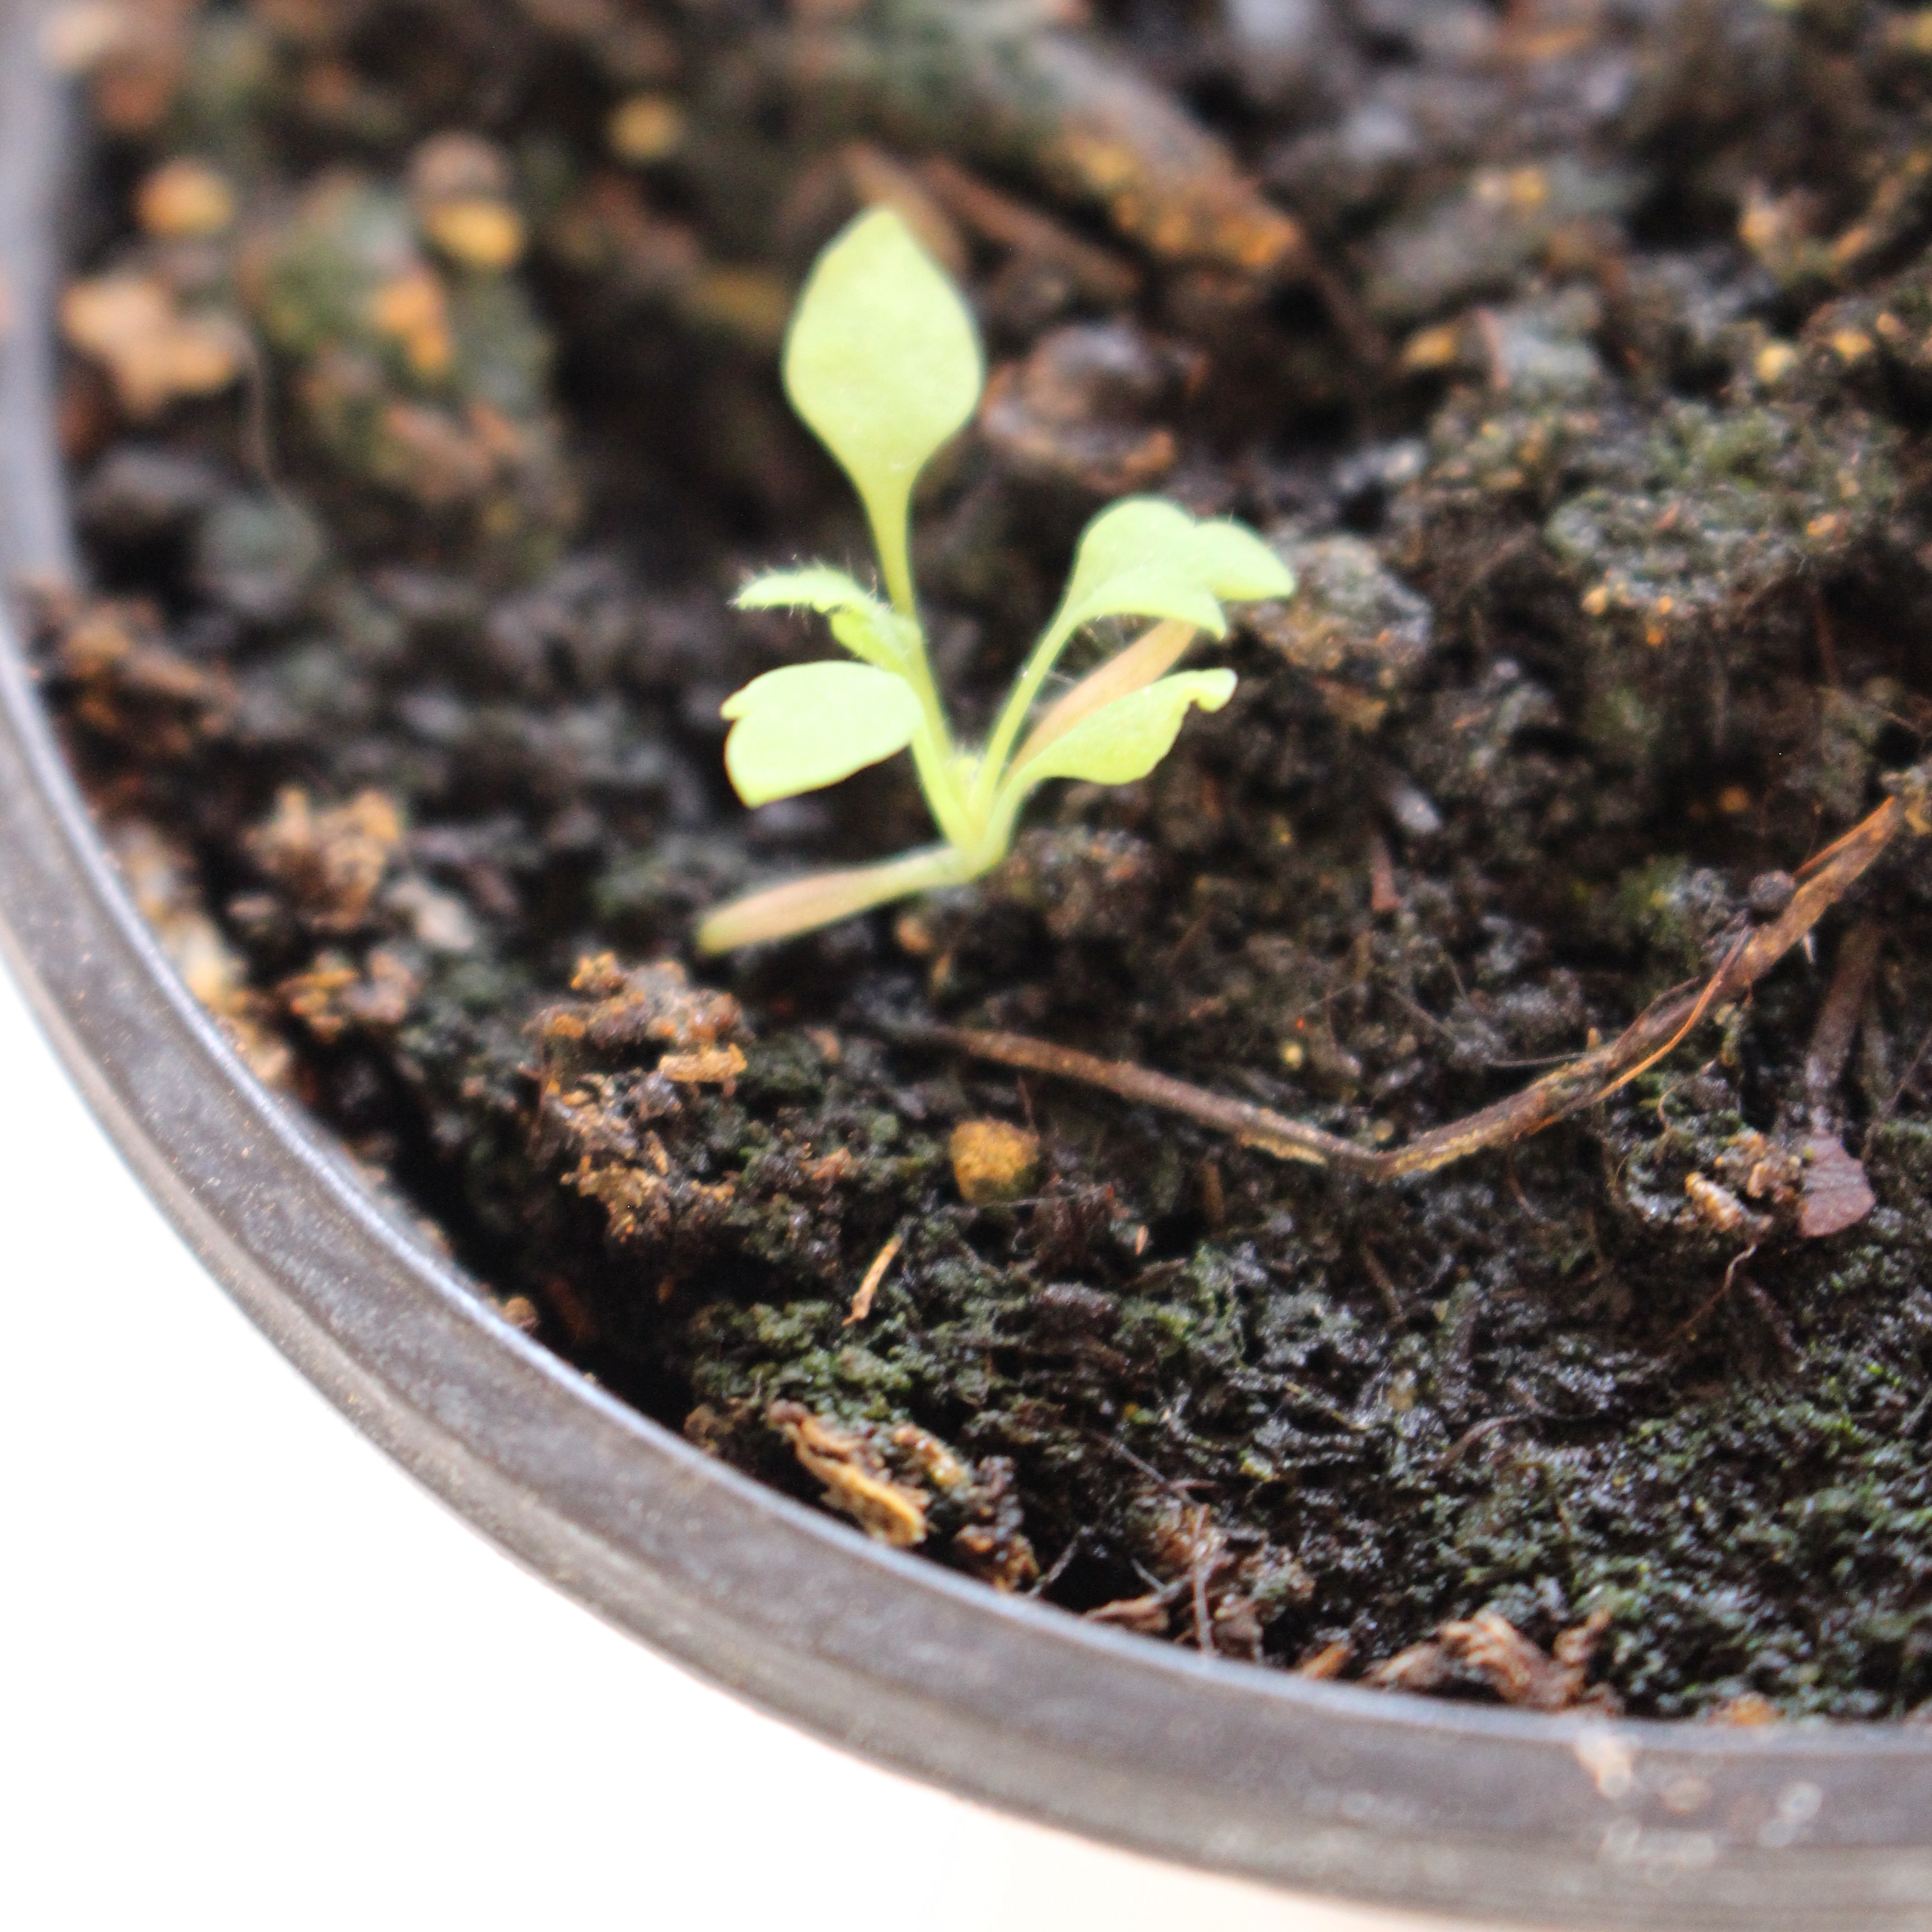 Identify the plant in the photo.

Papaver rhoeas
